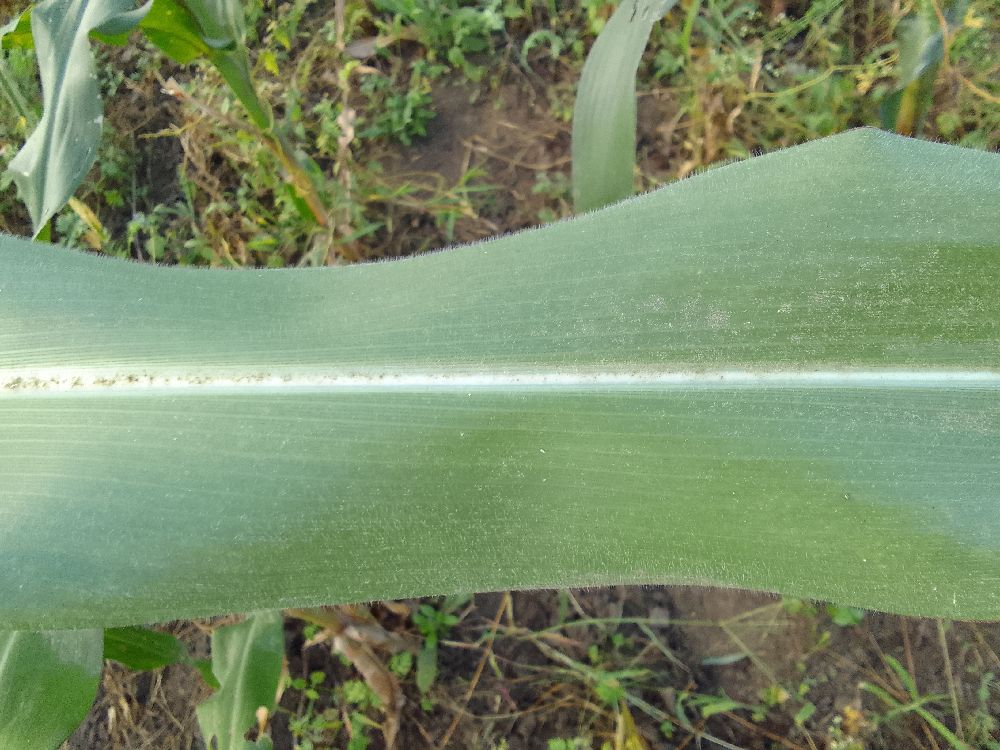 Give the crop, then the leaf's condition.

maize, healthy
